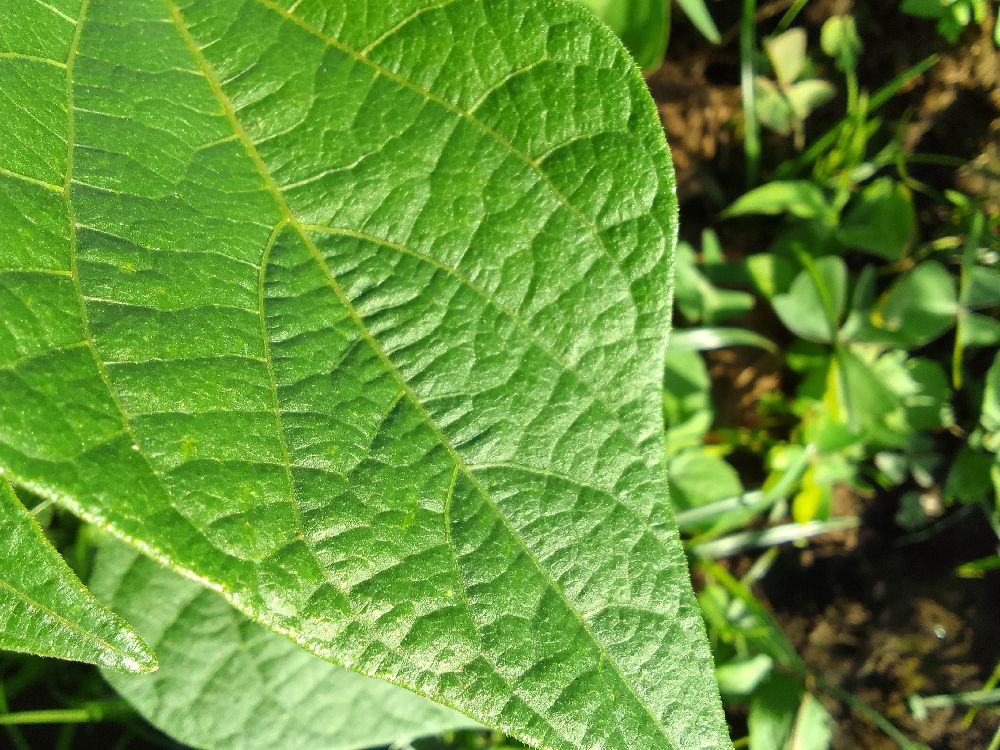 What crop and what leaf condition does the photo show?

common bean, healthy
